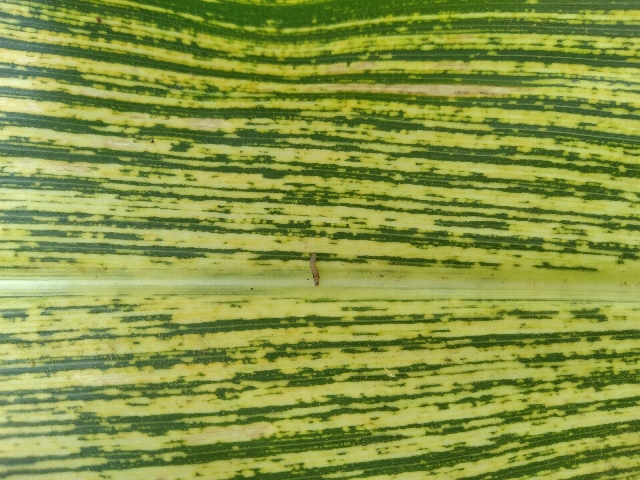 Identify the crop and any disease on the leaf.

maize, maize streak virus
